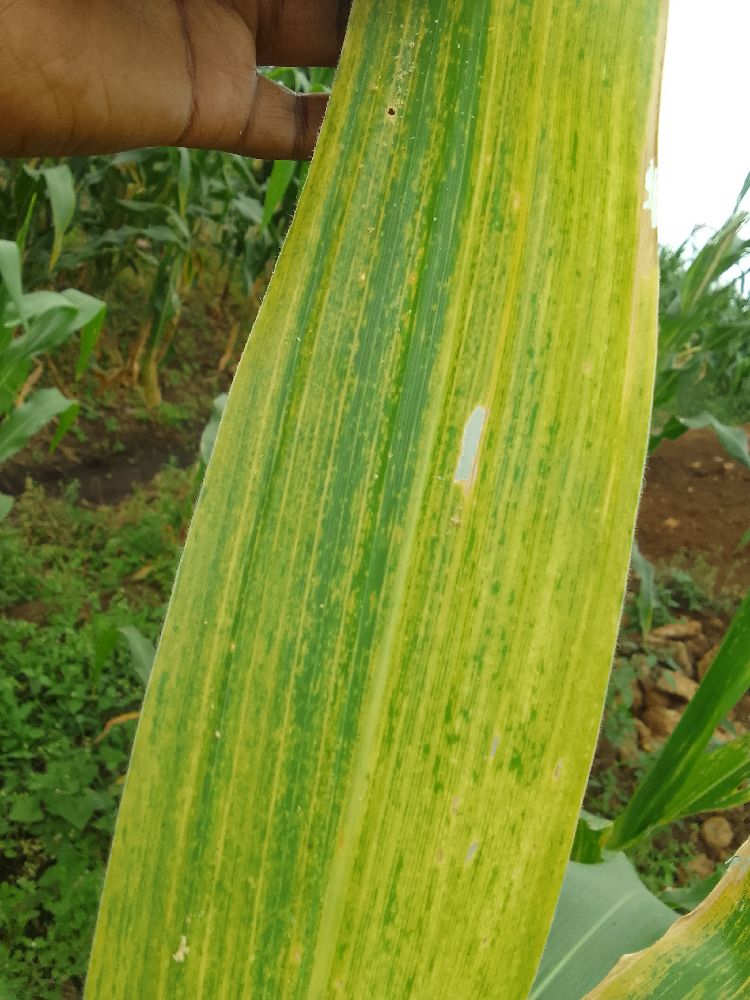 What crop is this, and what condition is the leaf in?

maize, maize lethal necrosis
